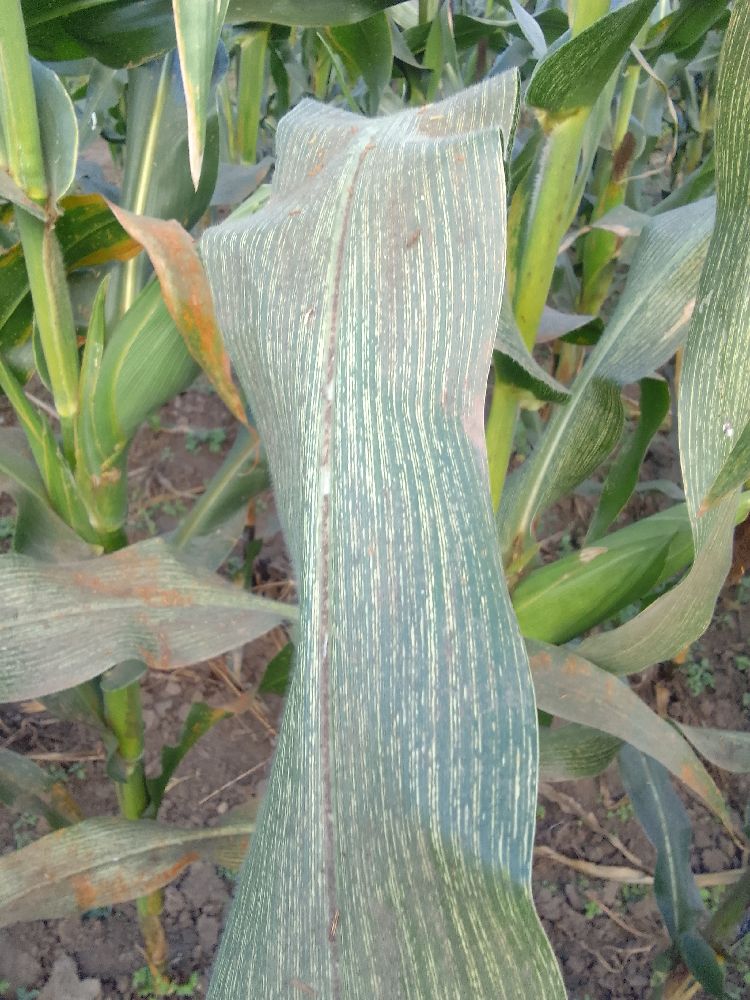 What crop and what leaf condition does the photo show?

maize, maize streak virus
